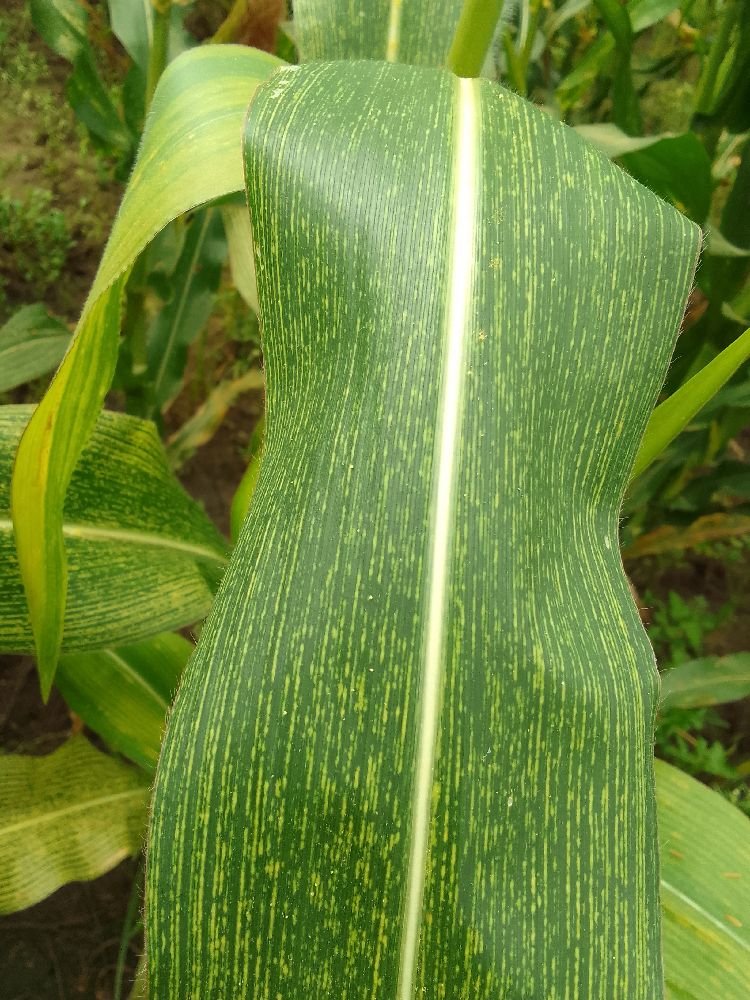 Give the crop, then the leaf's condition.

maize, maize streak virus
